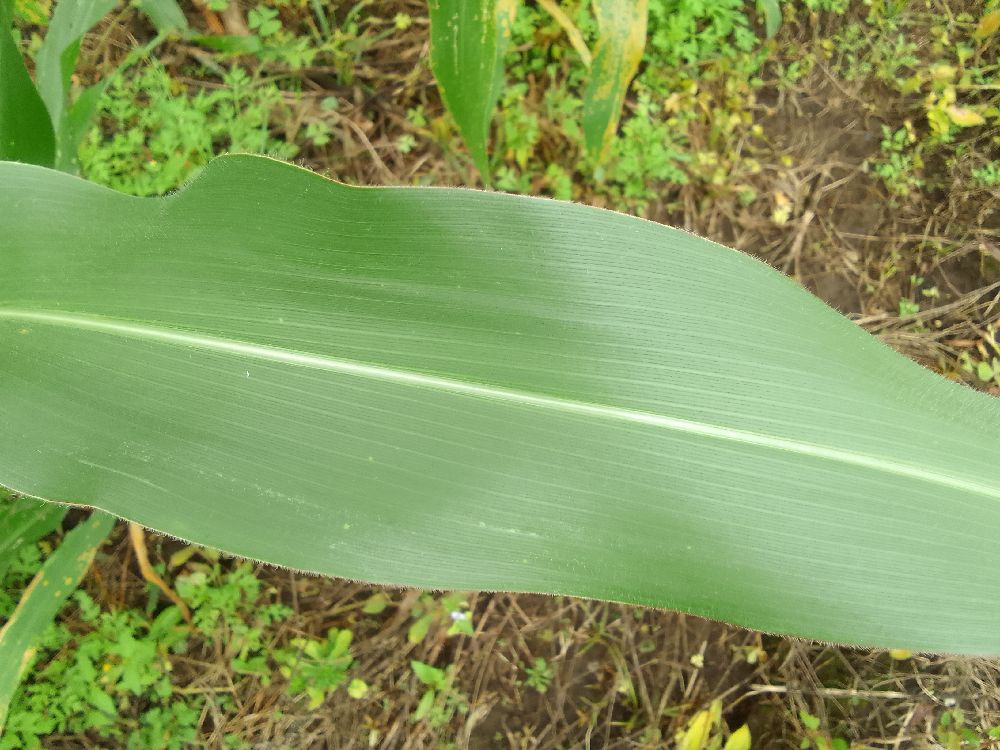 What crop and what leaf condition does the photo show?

maize, healthy
